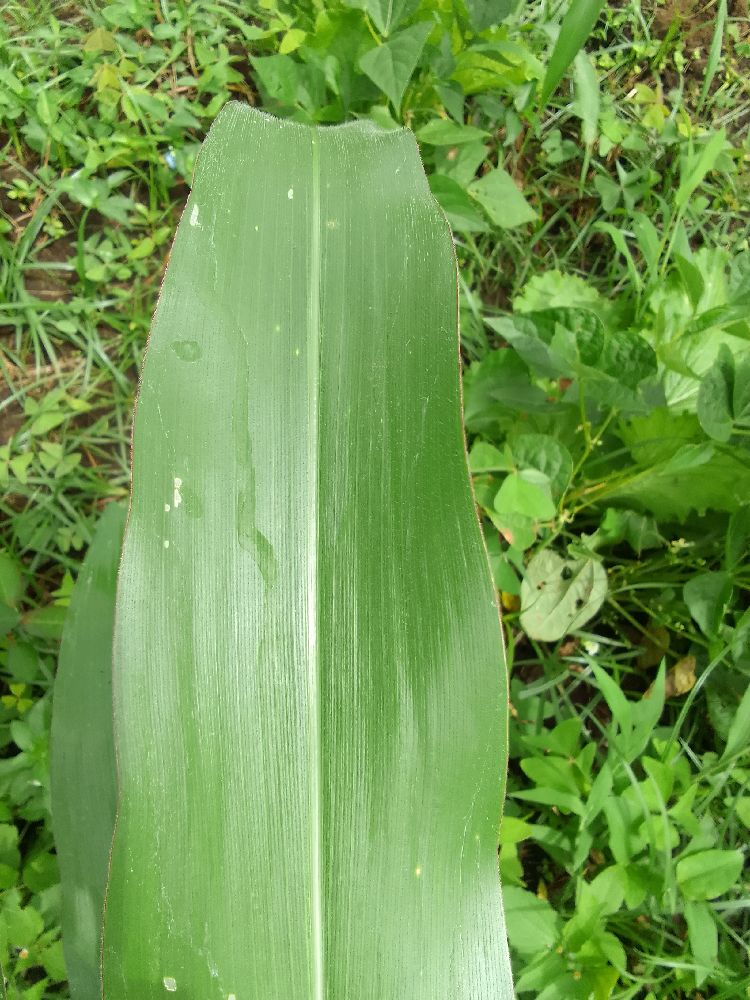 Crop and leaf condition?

maize, healthy
